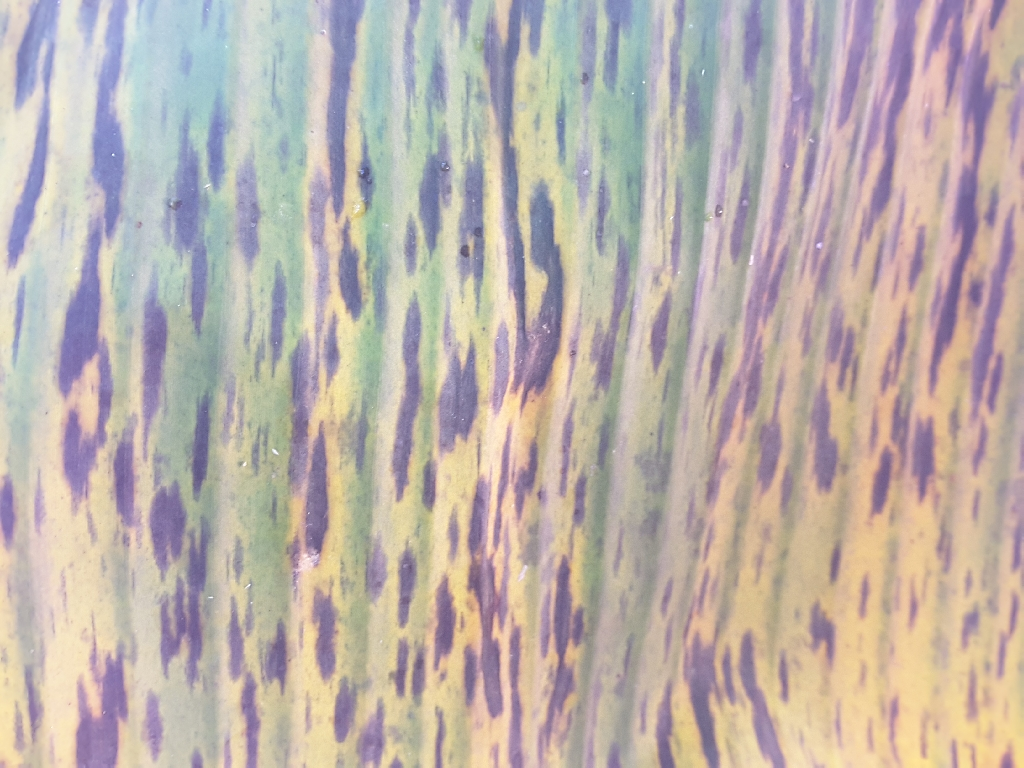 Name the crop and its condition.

banana, black sigatoka
